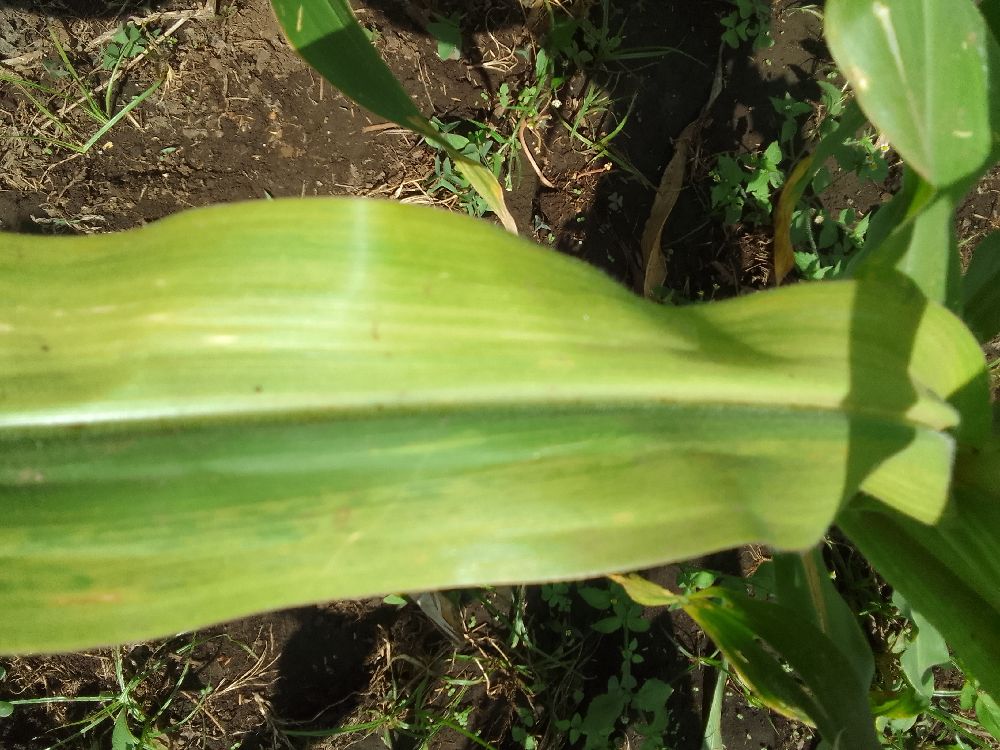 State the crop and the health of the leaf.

maize, maize lethal necrosis
